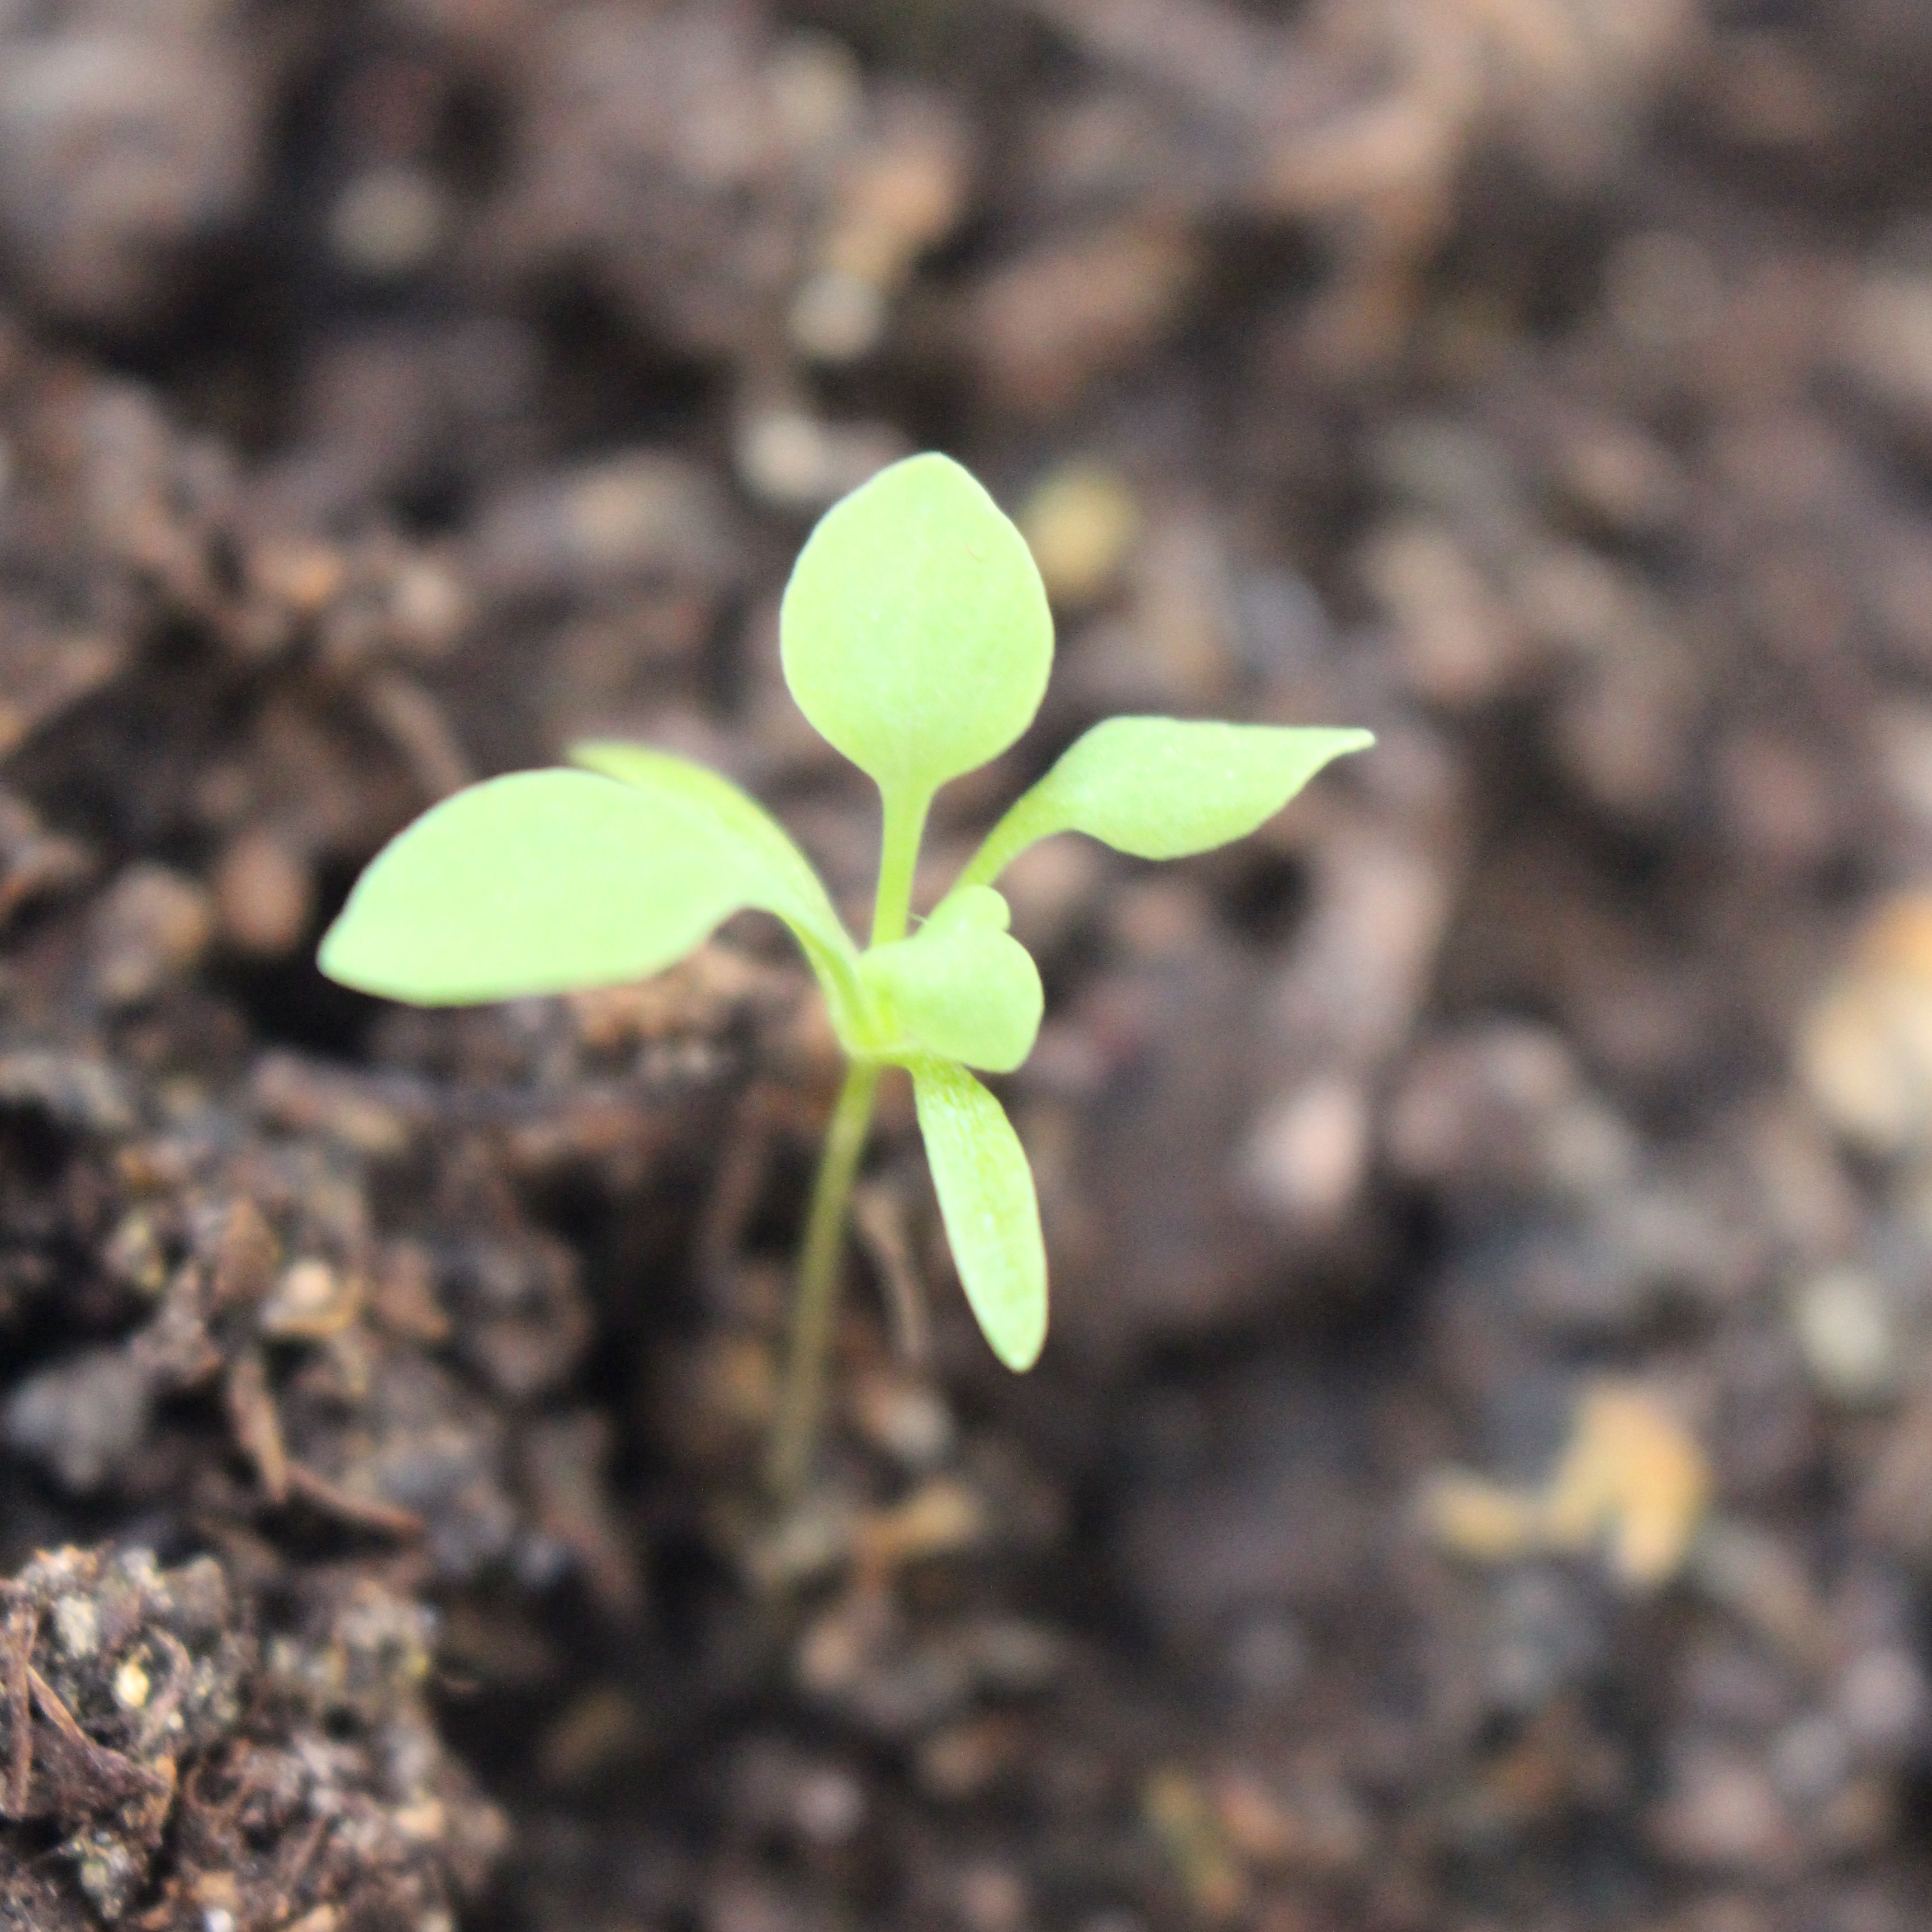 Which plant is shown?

Papaver rhoeas
